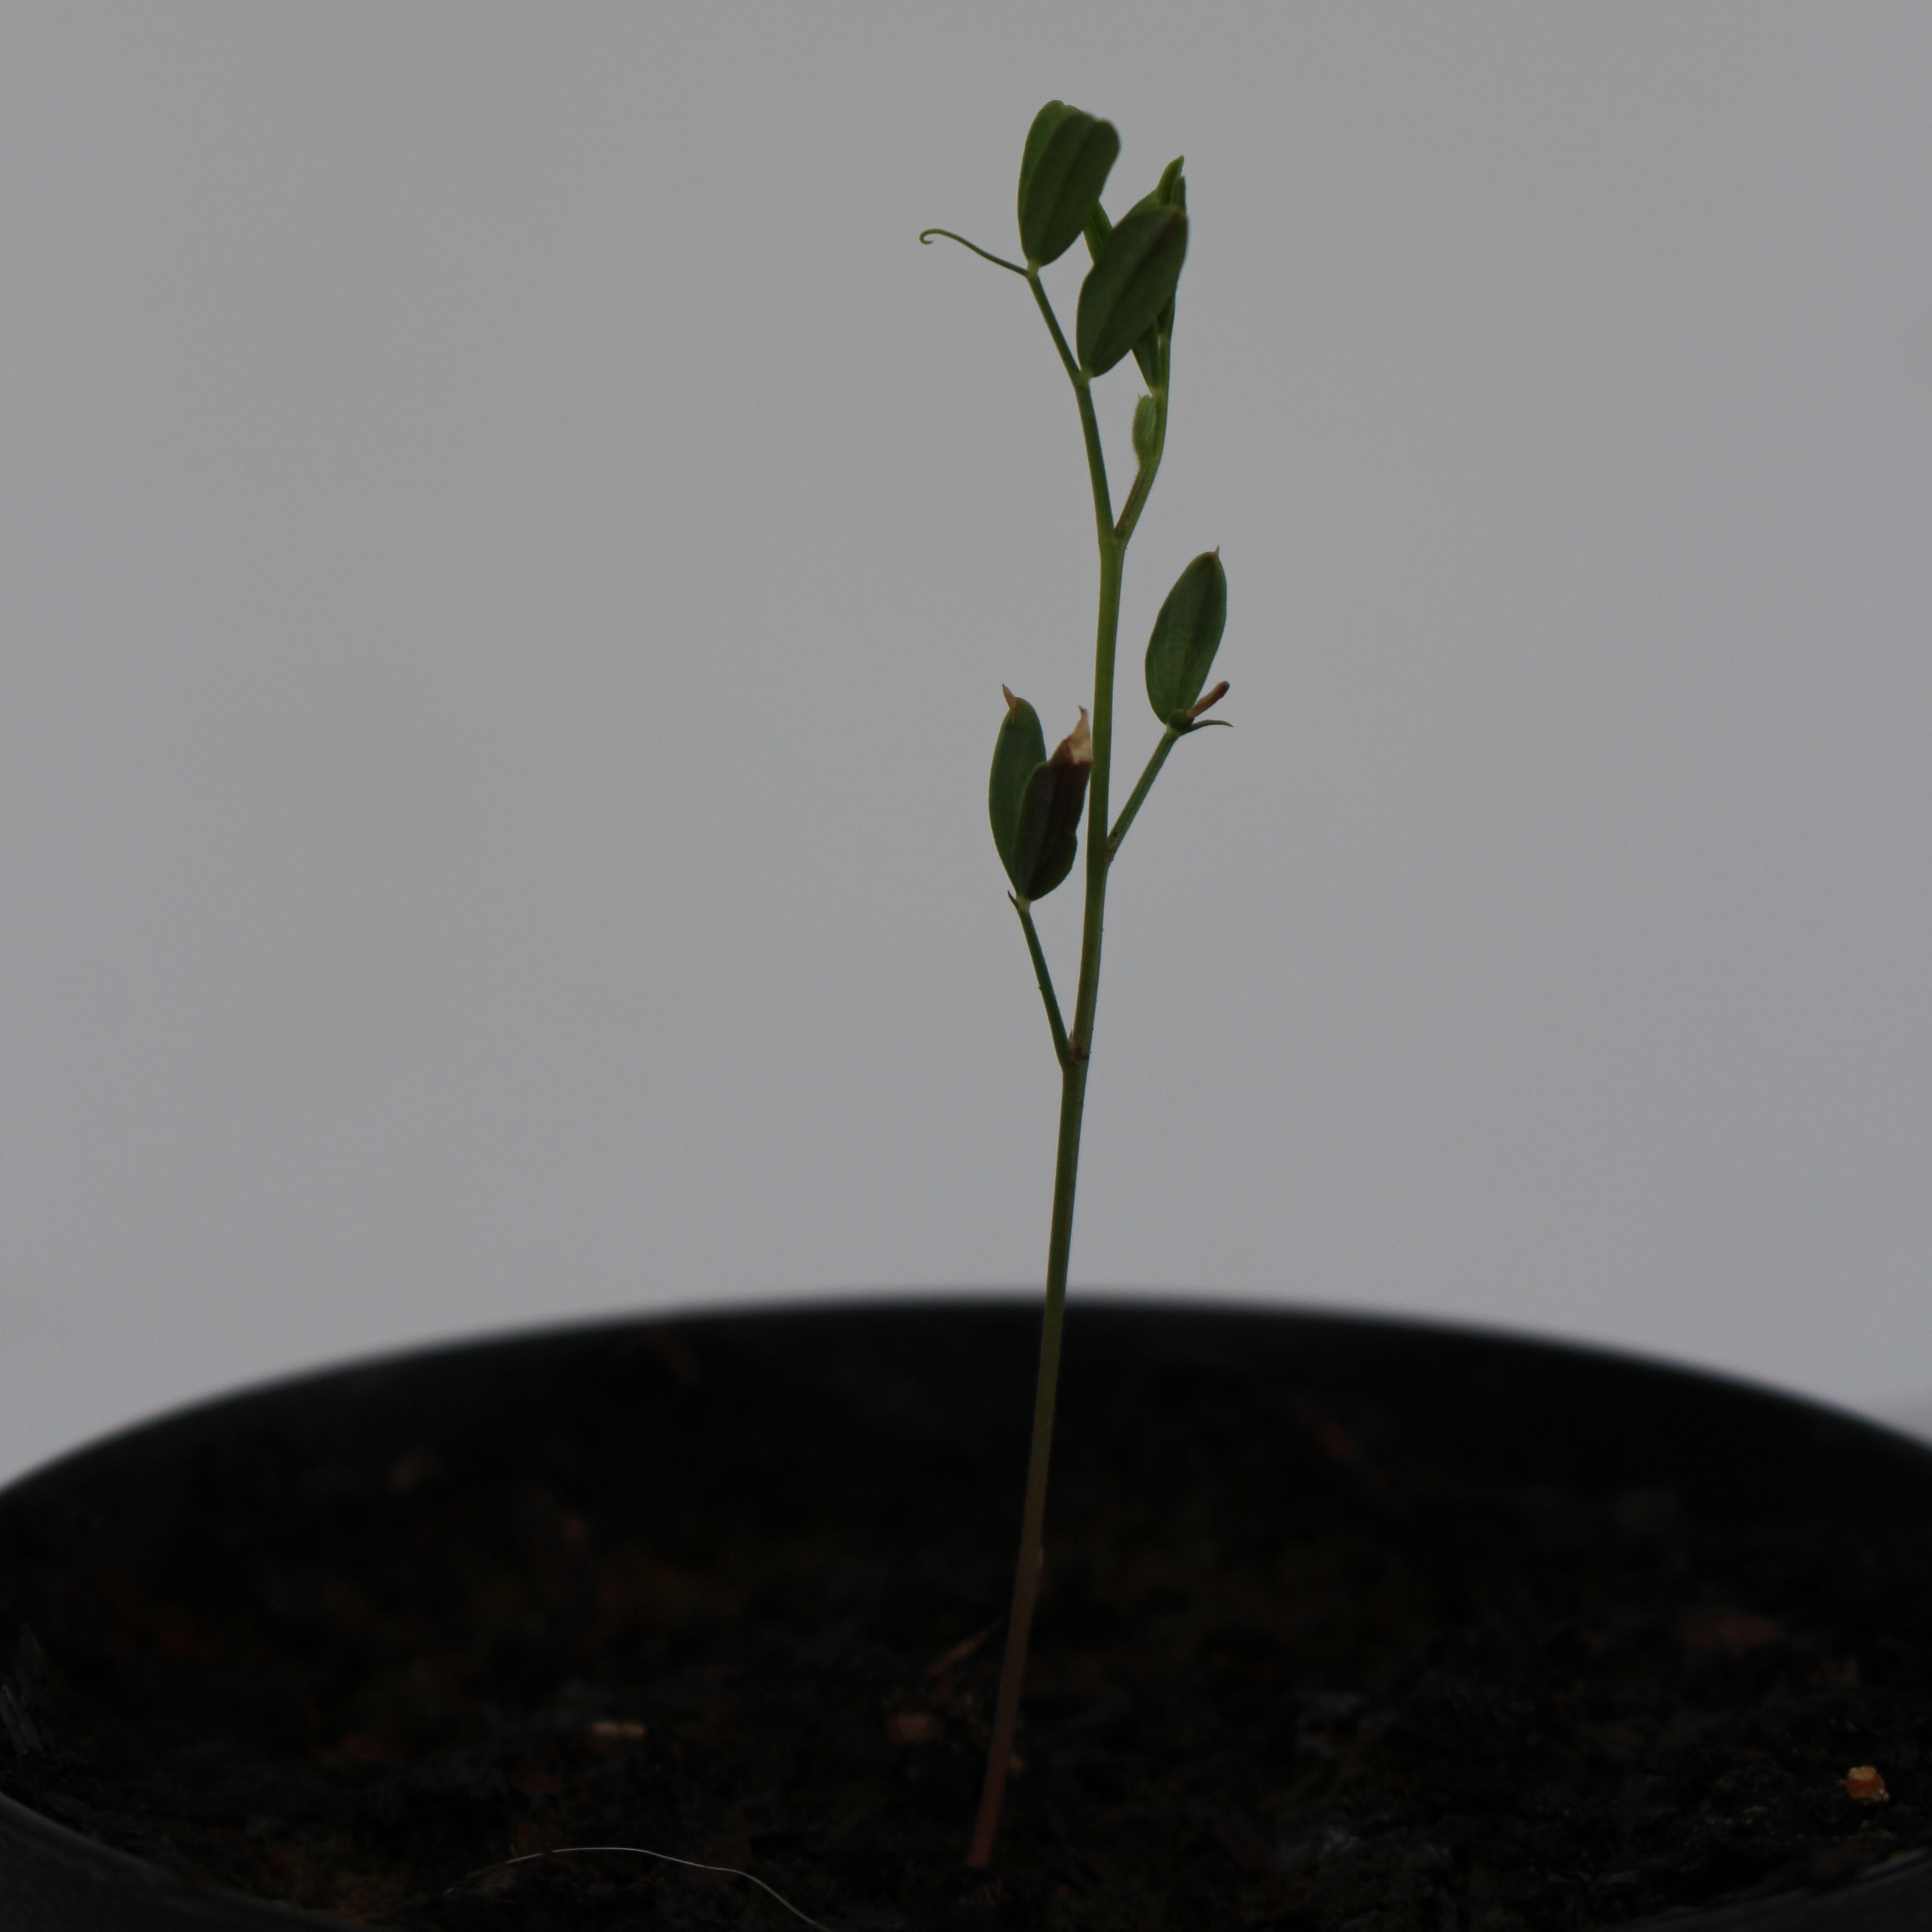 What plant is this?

Vicia sativa
